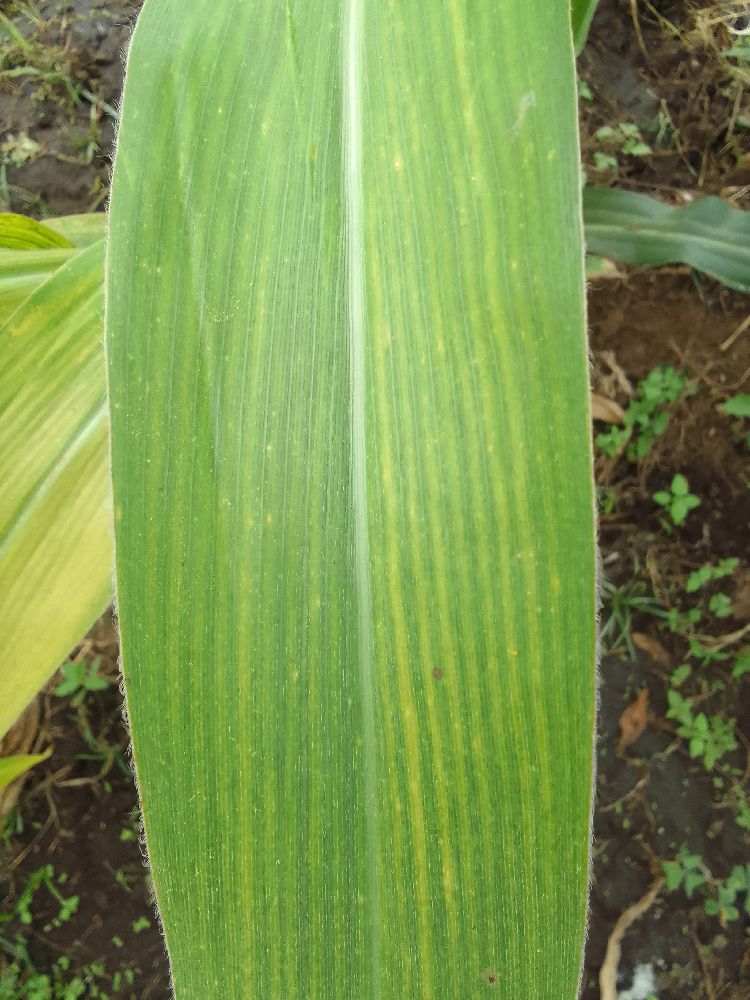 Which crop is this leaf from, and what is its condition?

maize, maize lethal necrosis
